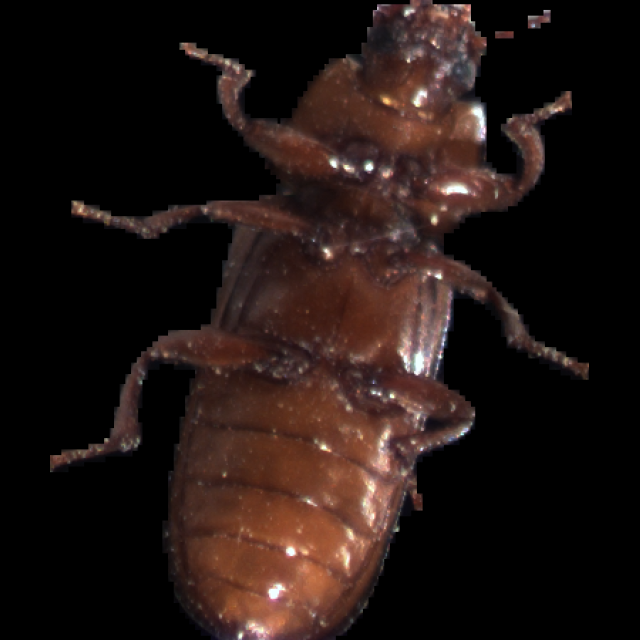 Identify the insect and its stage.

mealworm beetle
